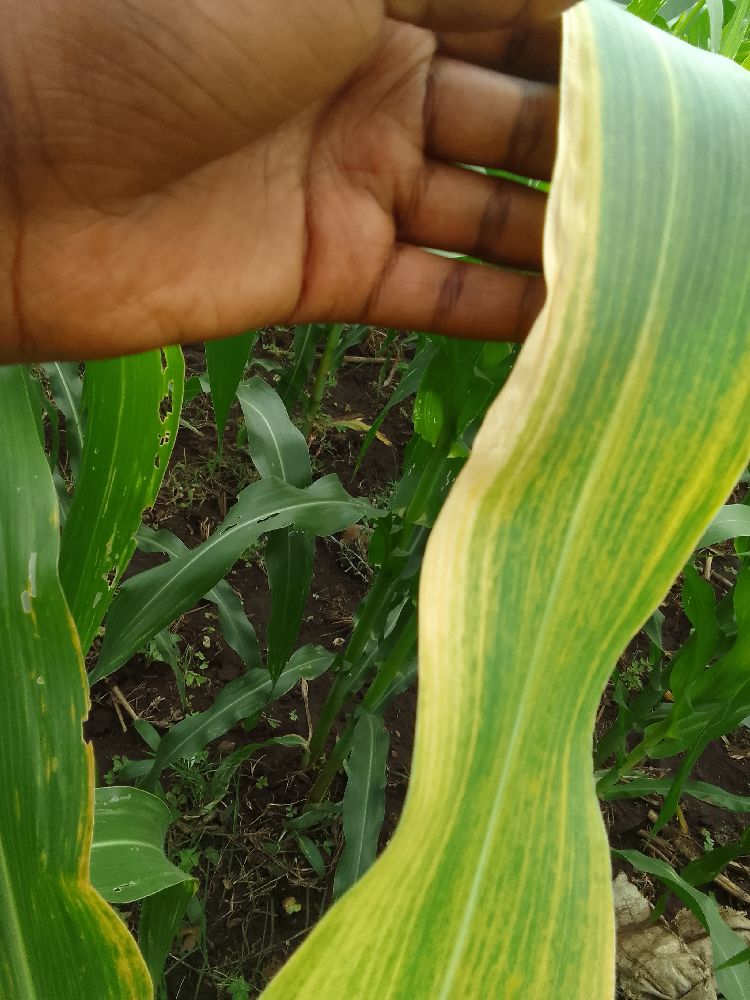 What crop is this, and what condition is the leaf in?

maize, maize lethal necrosis
